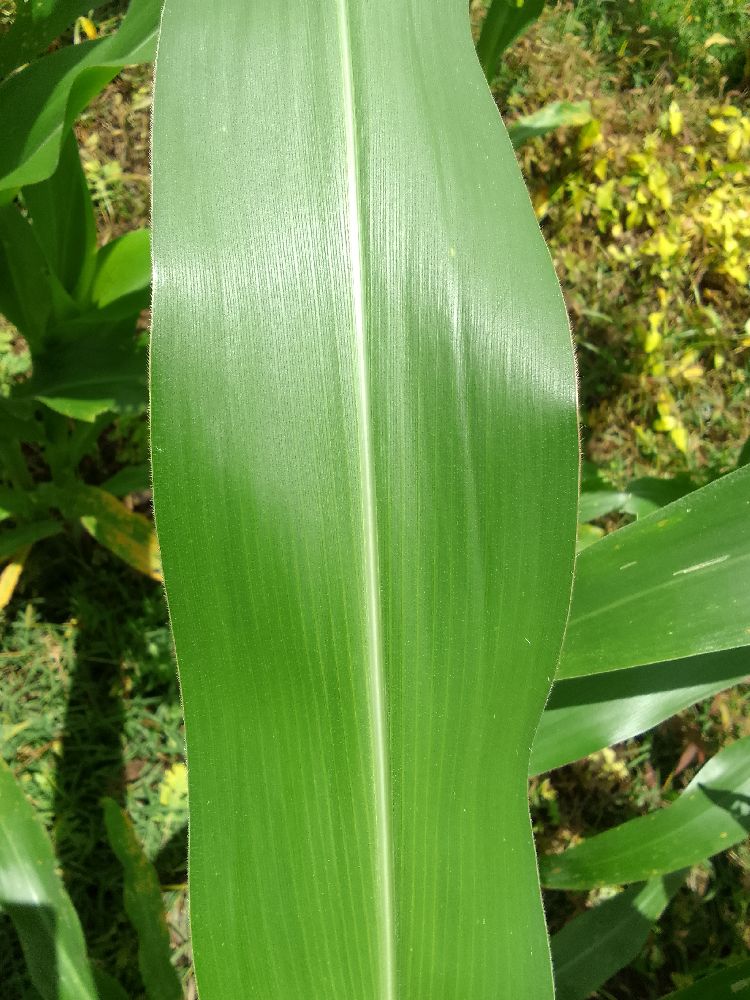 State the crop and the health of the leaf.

maize, healthy
